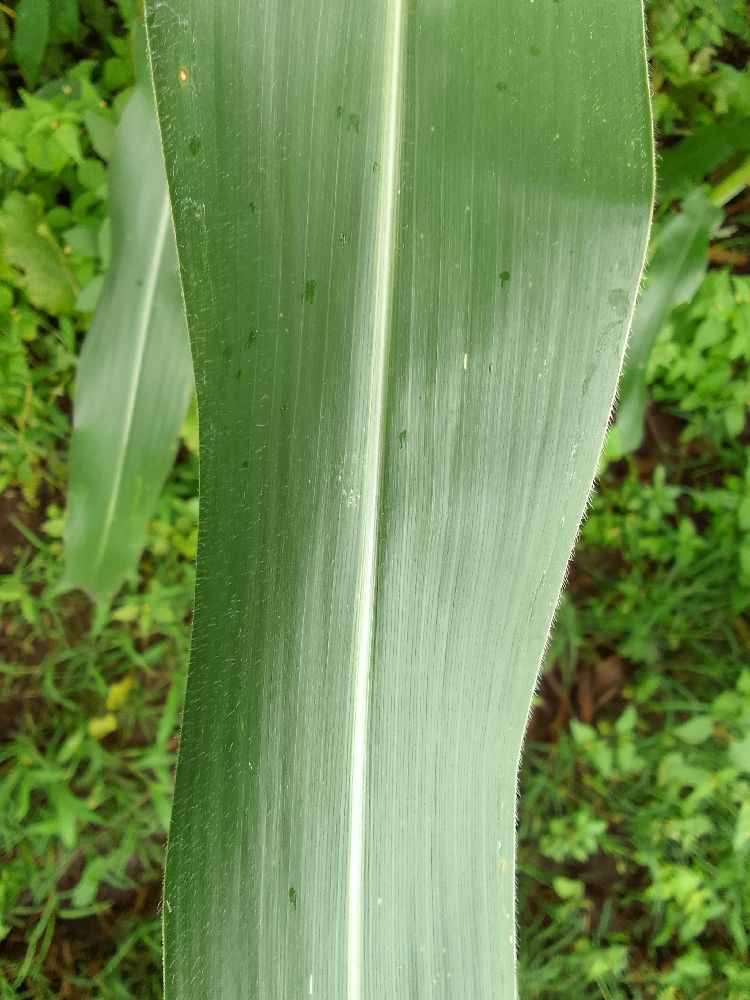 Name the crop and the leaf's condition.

maize, healthy
